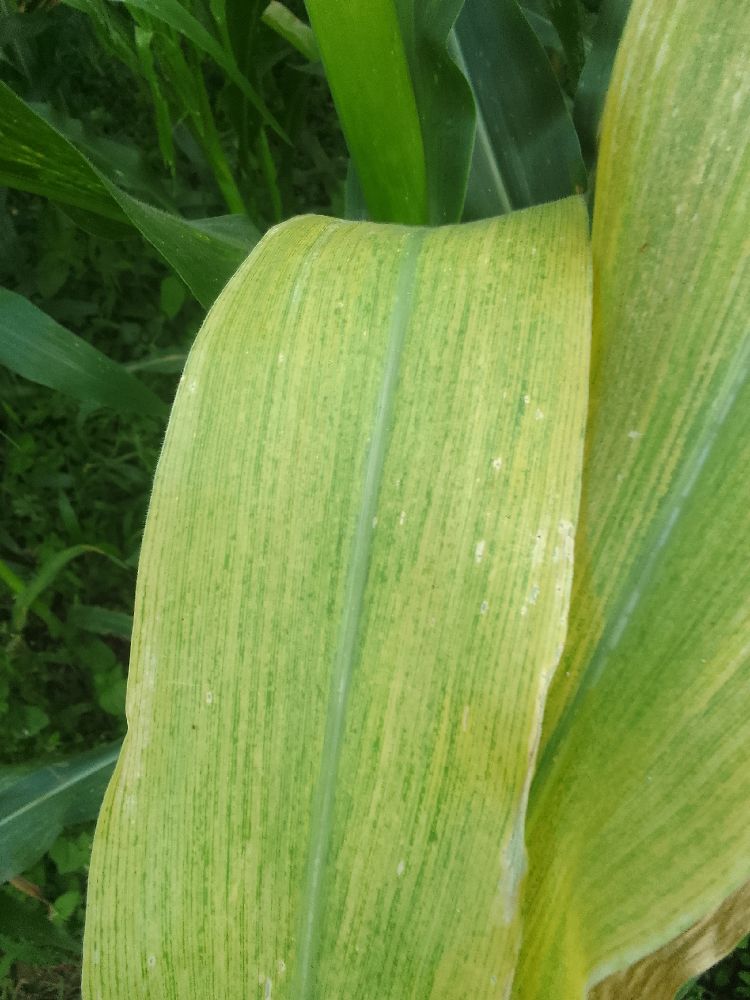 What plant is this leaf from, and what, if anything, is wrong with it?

maize, maize lethal necrosis
